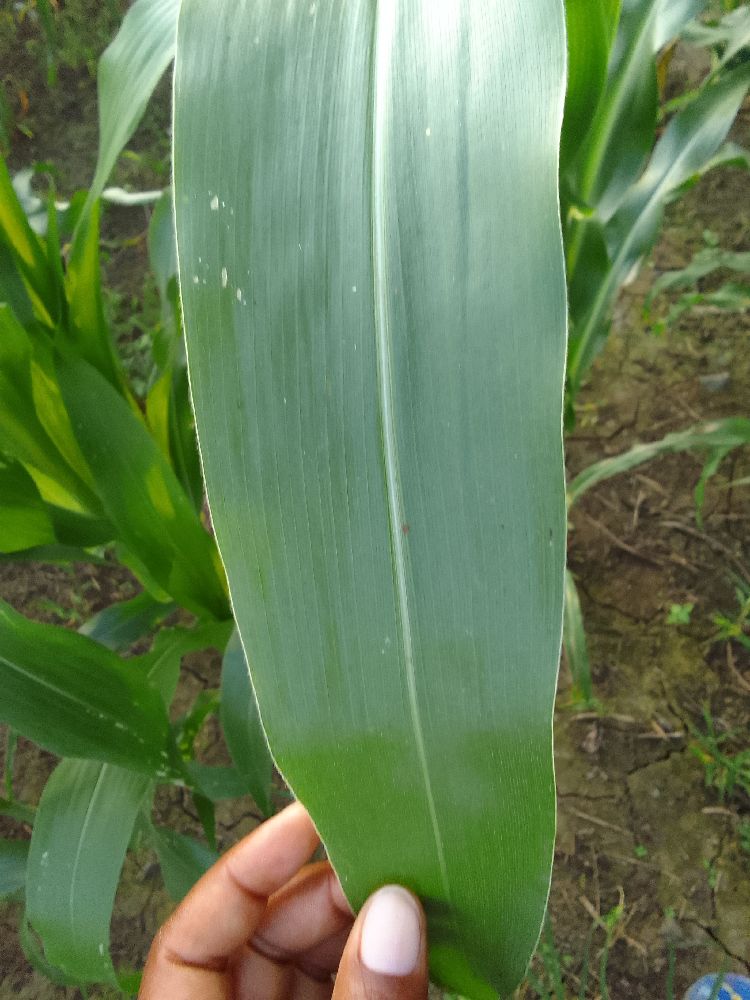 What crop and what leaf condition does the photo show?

maize, healthy
